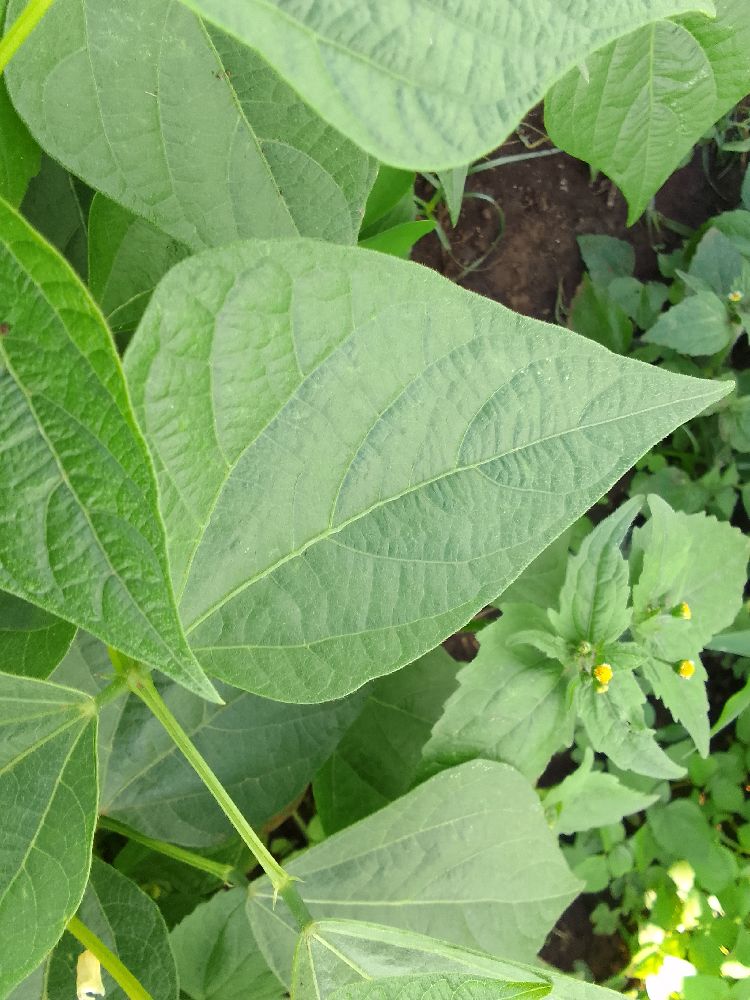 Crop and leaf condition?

common bean, healthy
